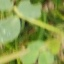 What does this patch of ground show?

unstructured weed
